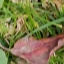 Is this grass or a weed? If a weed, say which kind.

grass
